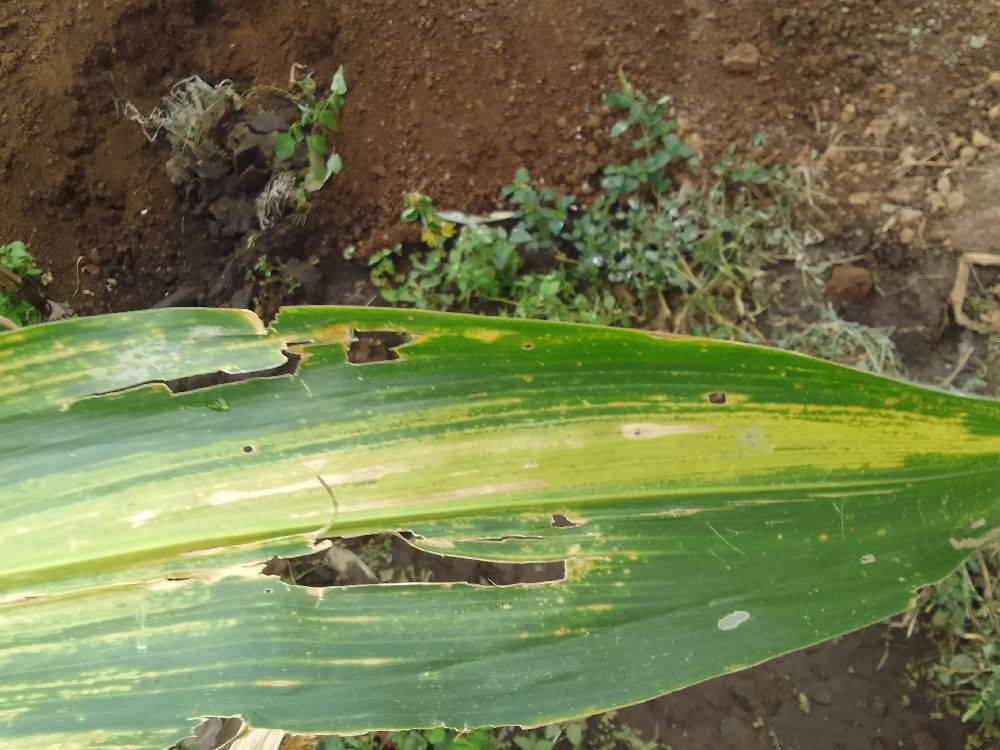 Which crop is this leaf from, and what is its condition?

maize, maize lethal necrosis
